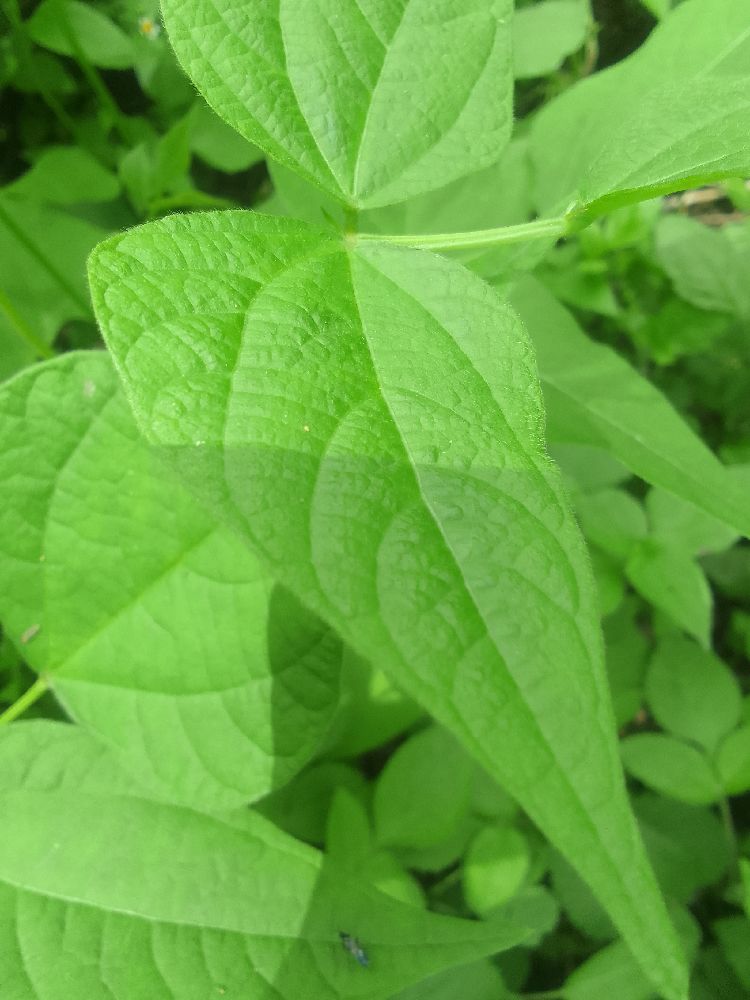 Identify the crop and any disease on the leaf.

common bean, healthy
